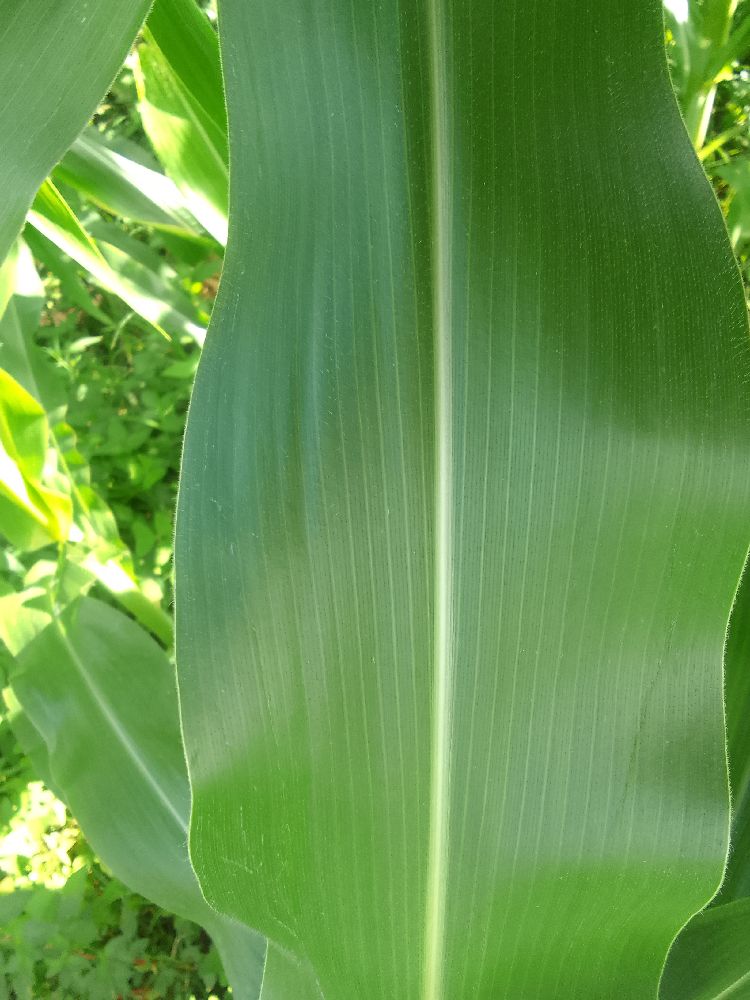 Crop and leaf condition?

maize, healthy
